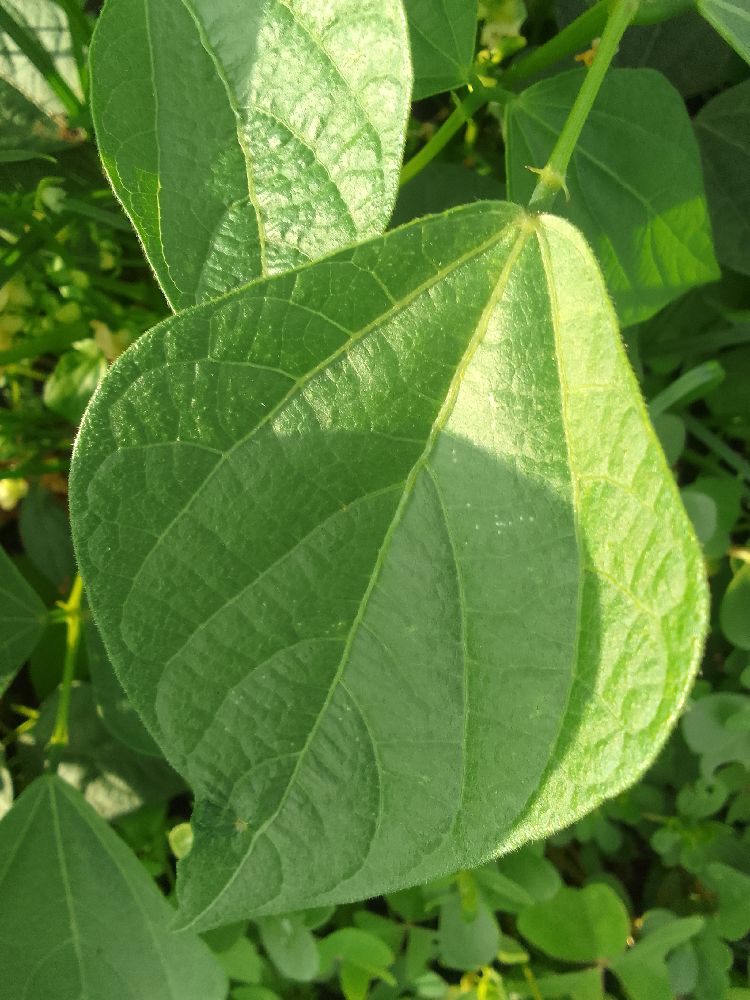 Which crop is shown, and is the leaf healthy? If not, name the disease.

common bean, healthy
